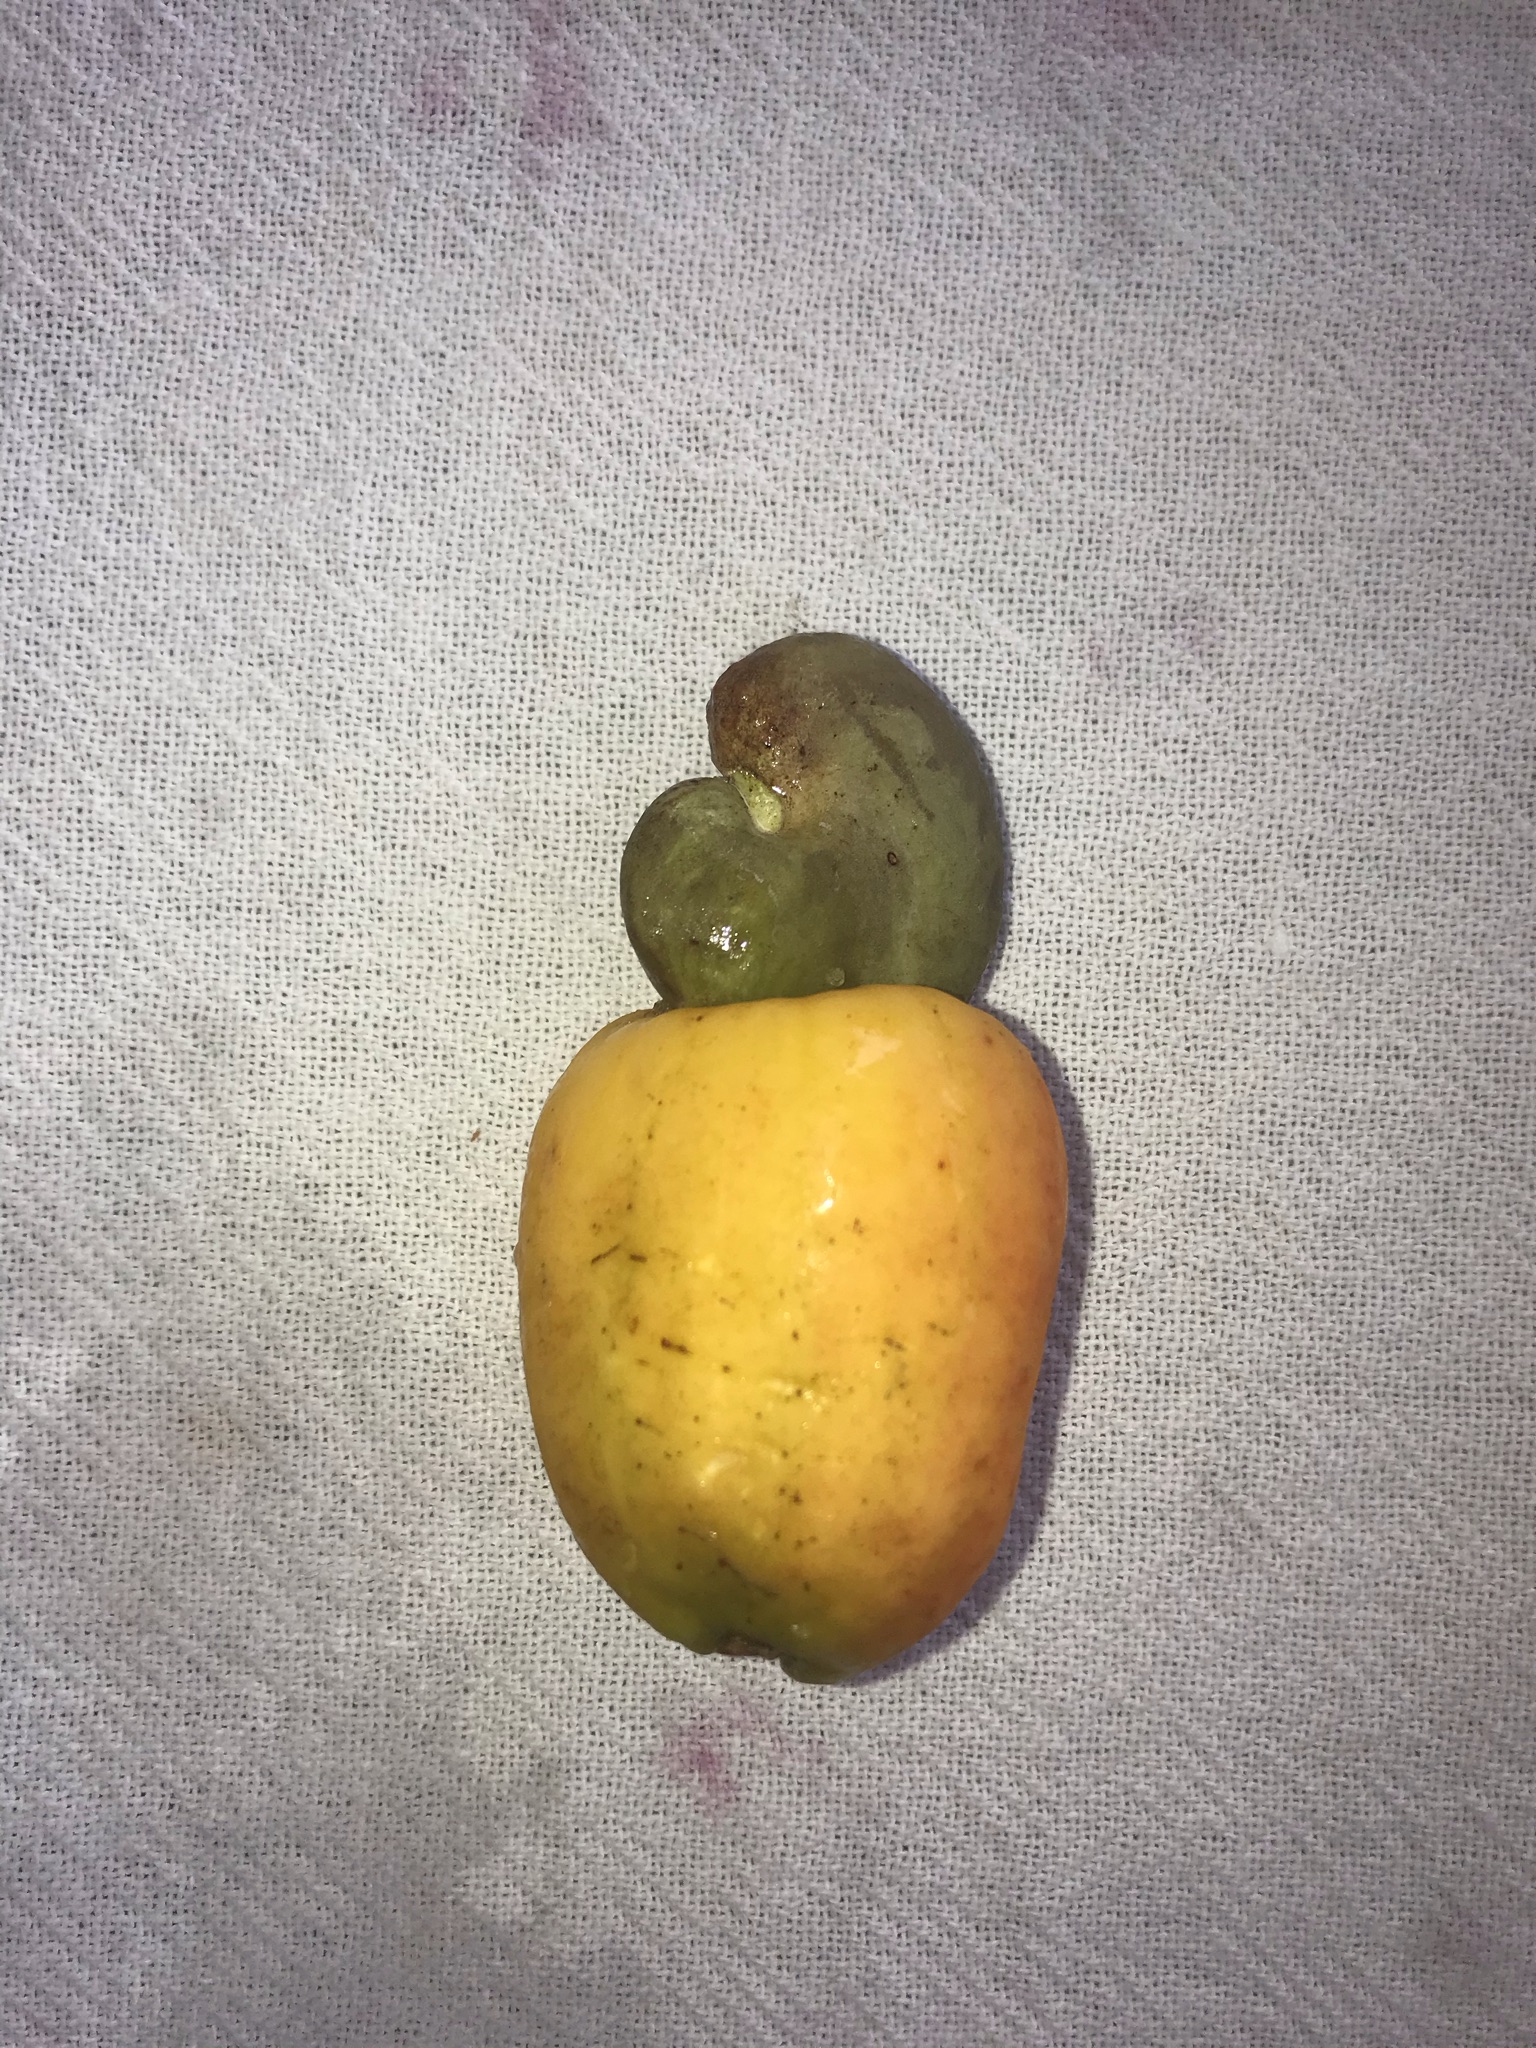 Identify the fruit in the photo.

caju amarelo
